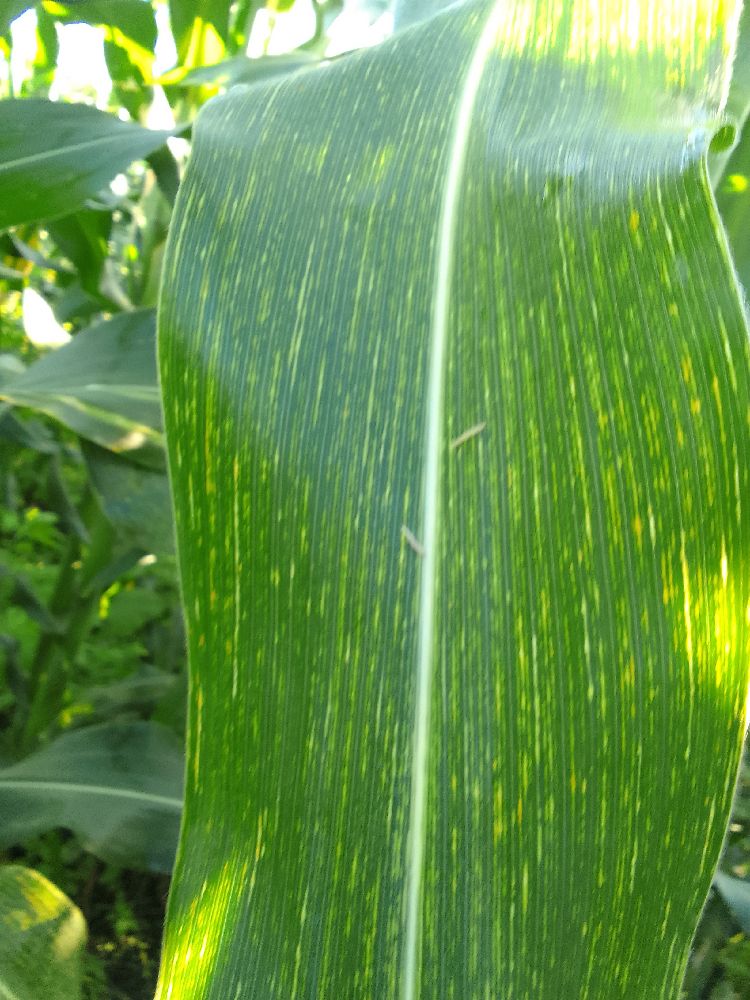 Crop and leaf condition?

maize, maize streak virus
